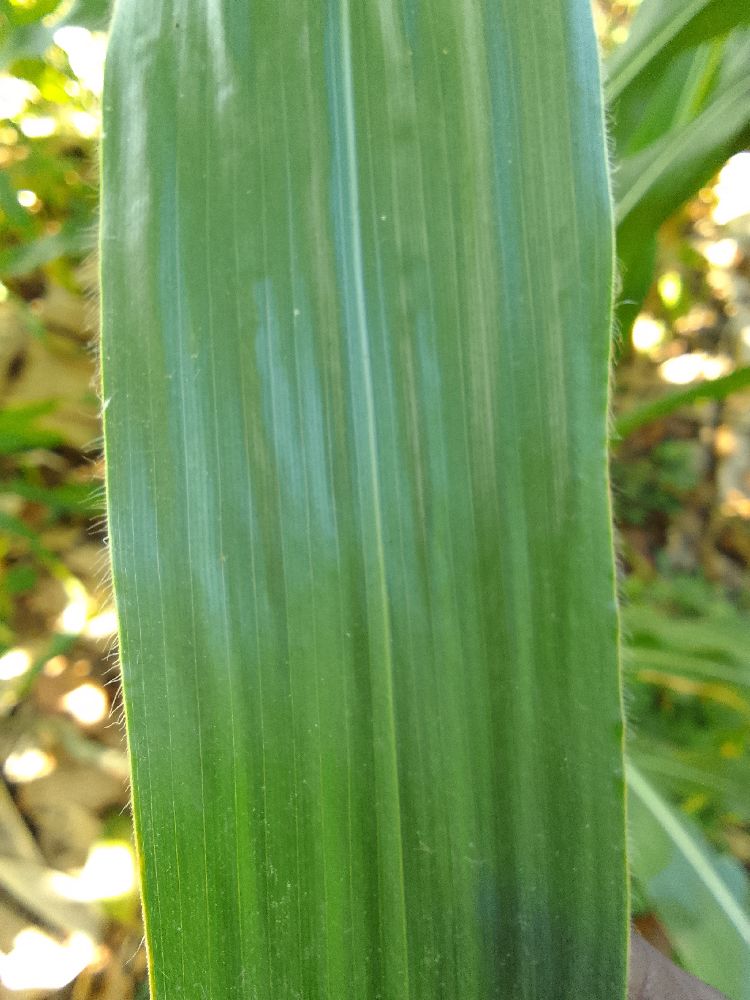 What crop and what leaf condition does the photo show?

maize, healthy
